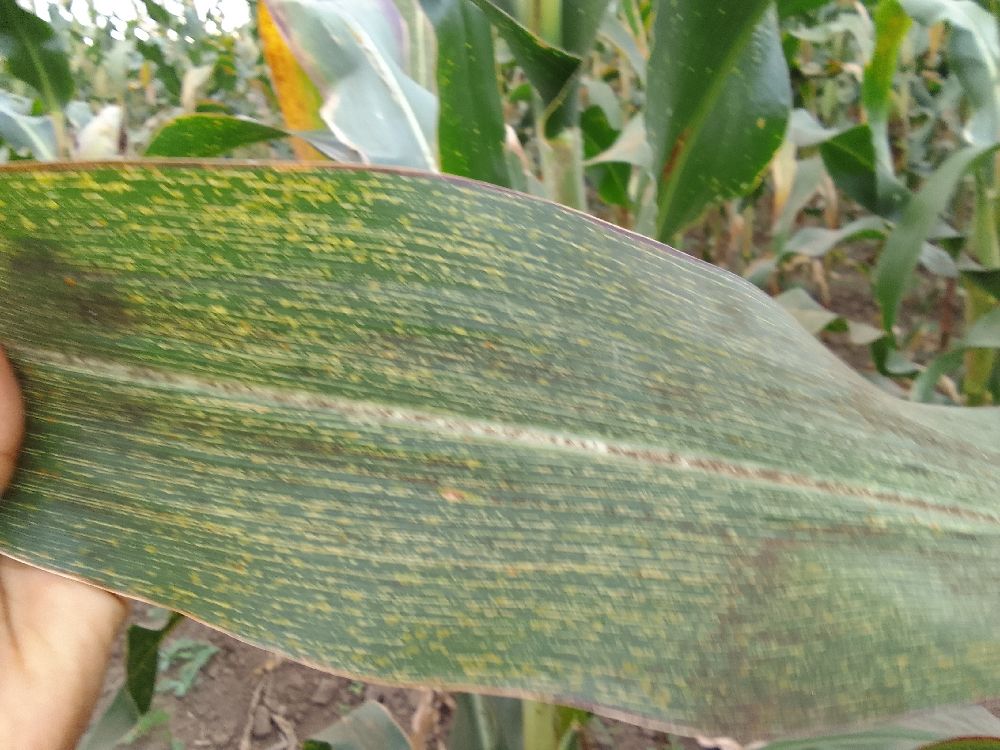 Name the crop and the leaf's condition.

maize, maize streak virus
